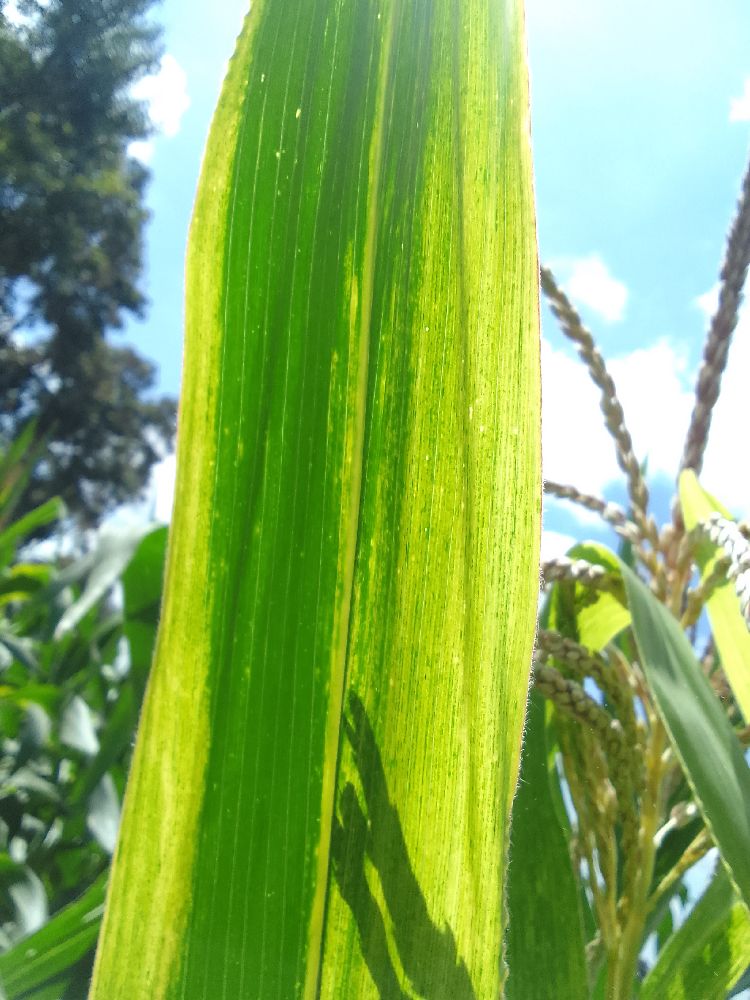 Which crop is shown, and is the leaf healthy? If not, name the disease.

maize, maize lethal necrosis
